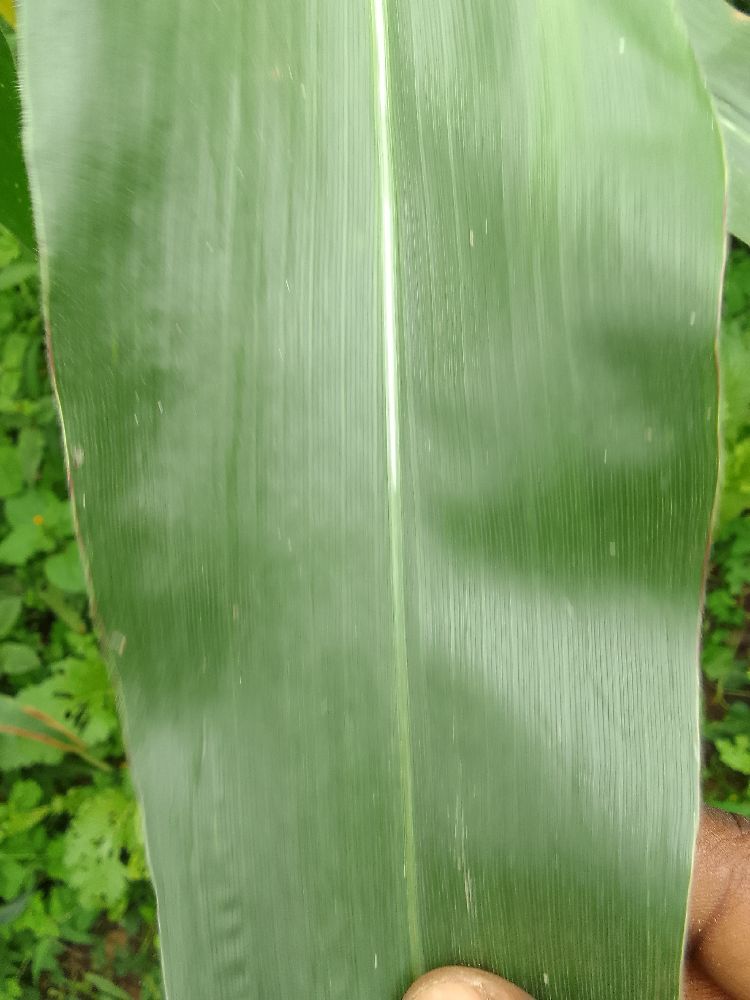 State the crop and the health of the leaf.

maize, healthy
